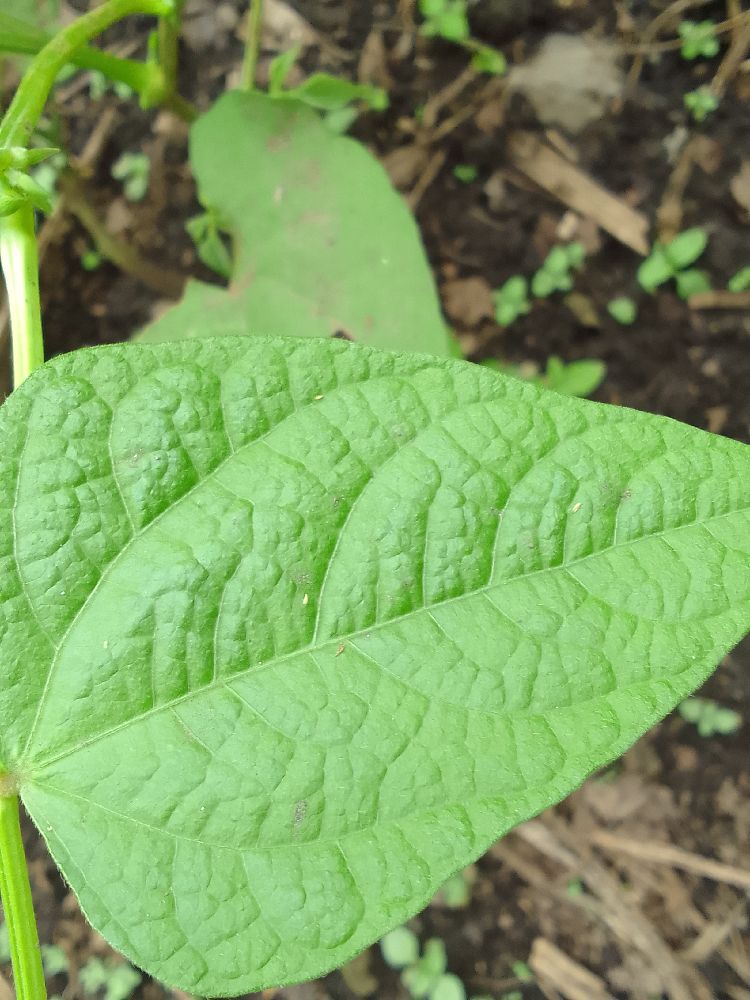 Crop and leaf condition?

common bean, healthy
